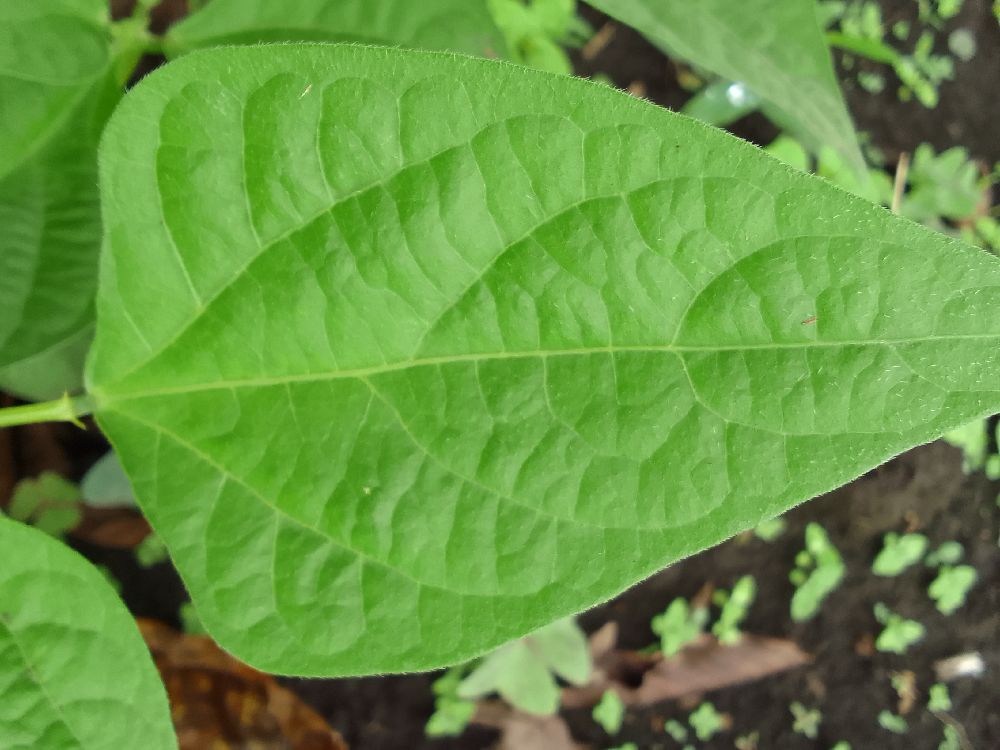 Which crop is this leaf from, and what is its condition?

common bean, healthy
